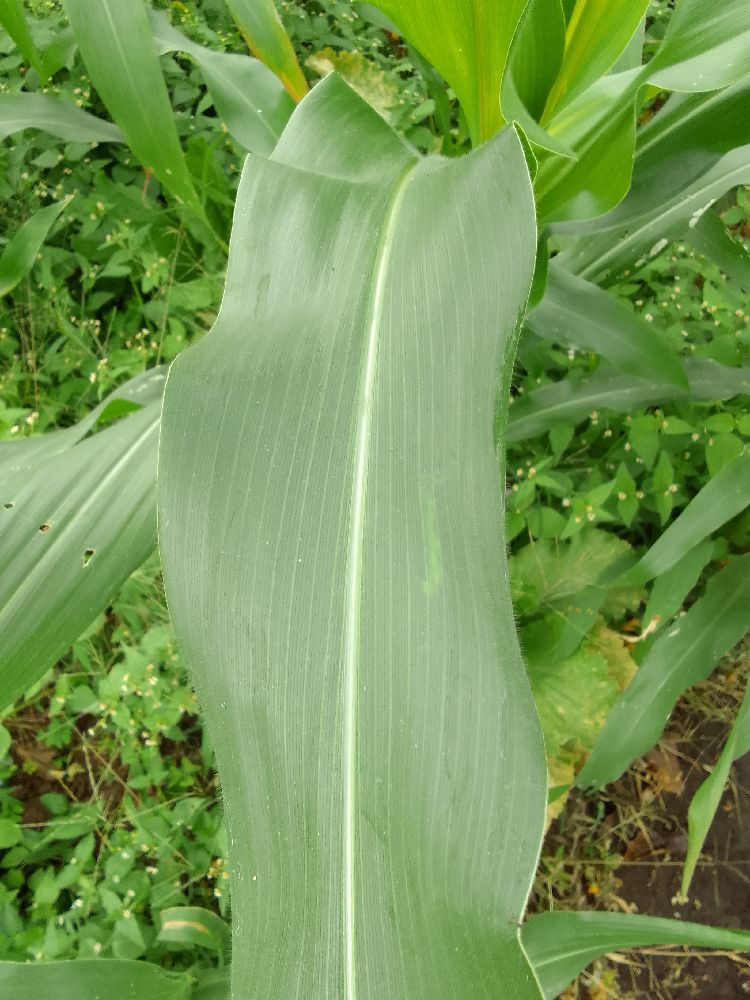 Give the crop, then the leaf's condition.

maize, healthy
